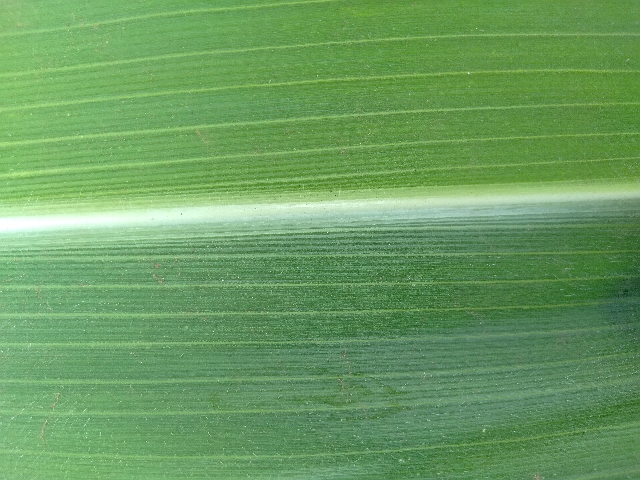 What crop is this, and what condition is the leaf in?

maize, healthy
